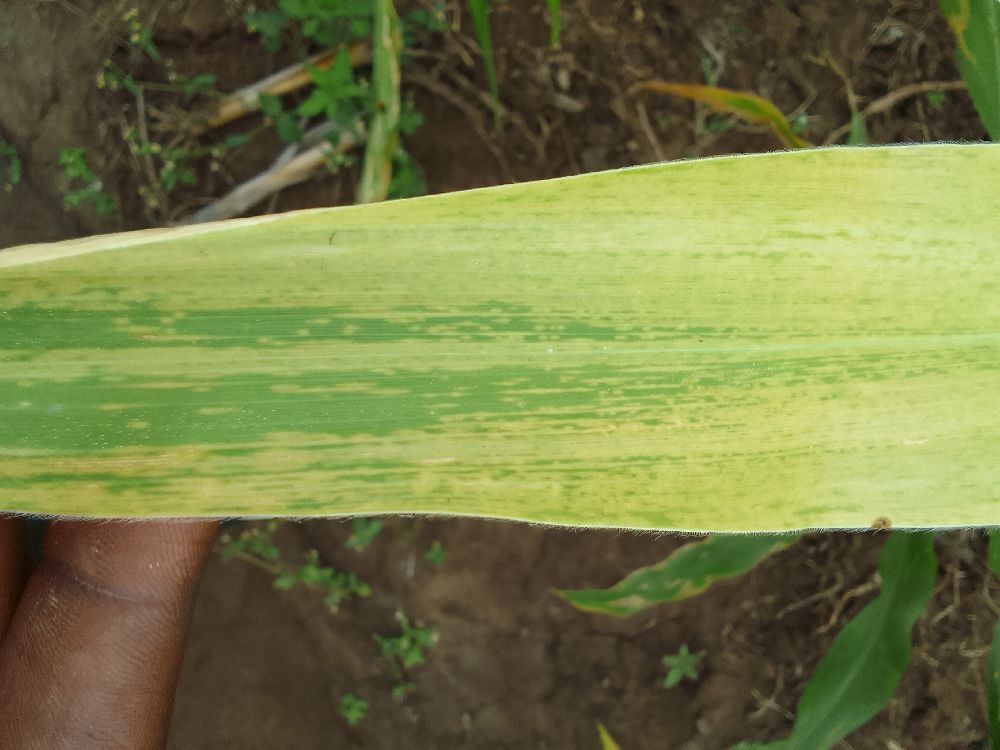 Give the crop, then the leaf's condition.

maize, maize lethal necrosis
